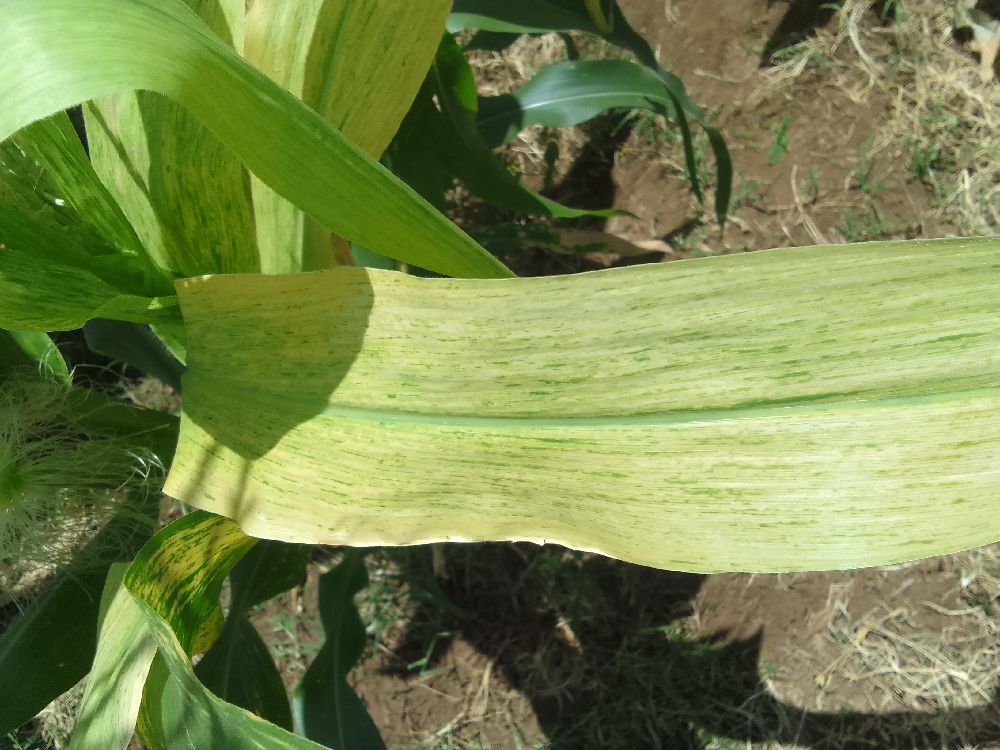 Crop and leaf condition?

maize, maize lethal necrosis
